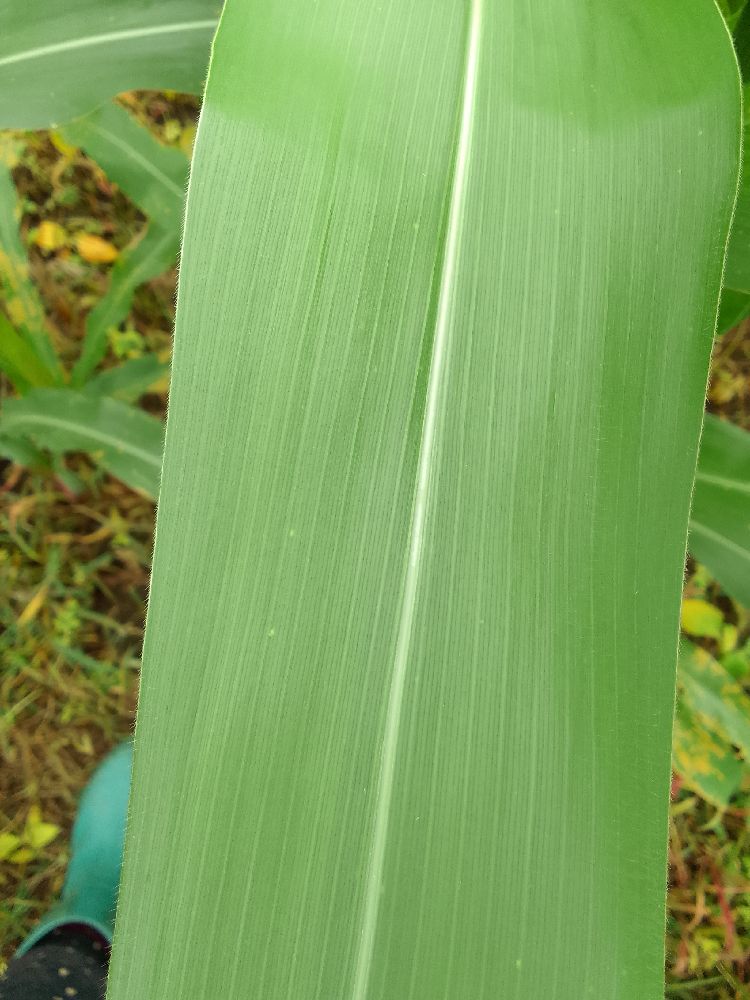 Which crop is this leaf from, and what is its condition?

maize, healthy
